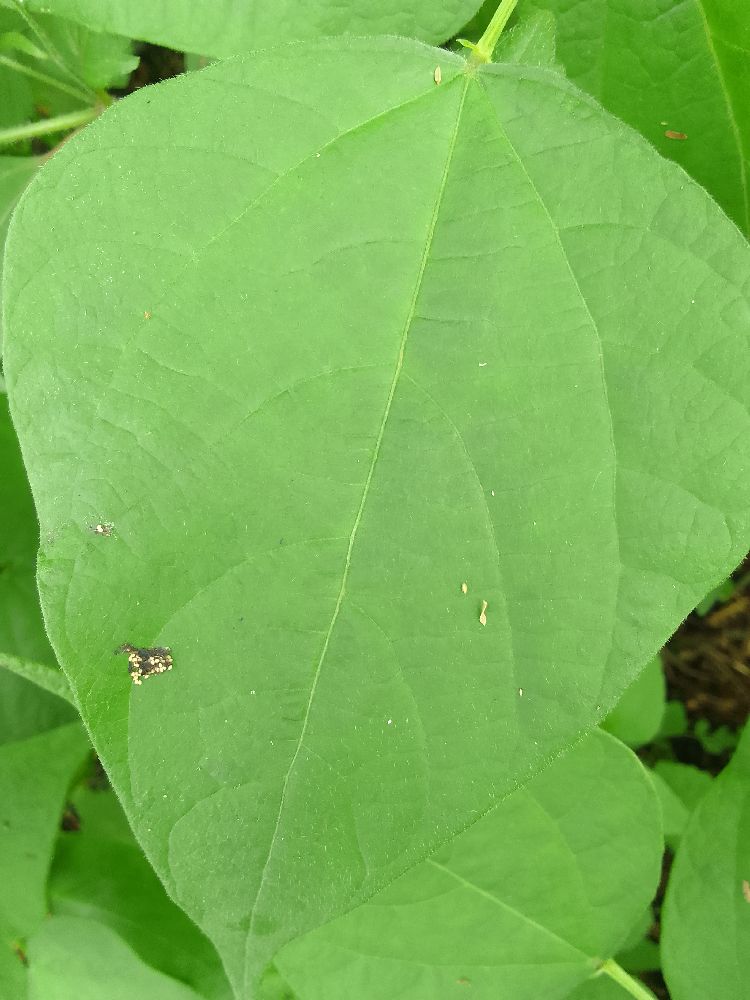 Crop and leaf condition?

common bean, healthy
